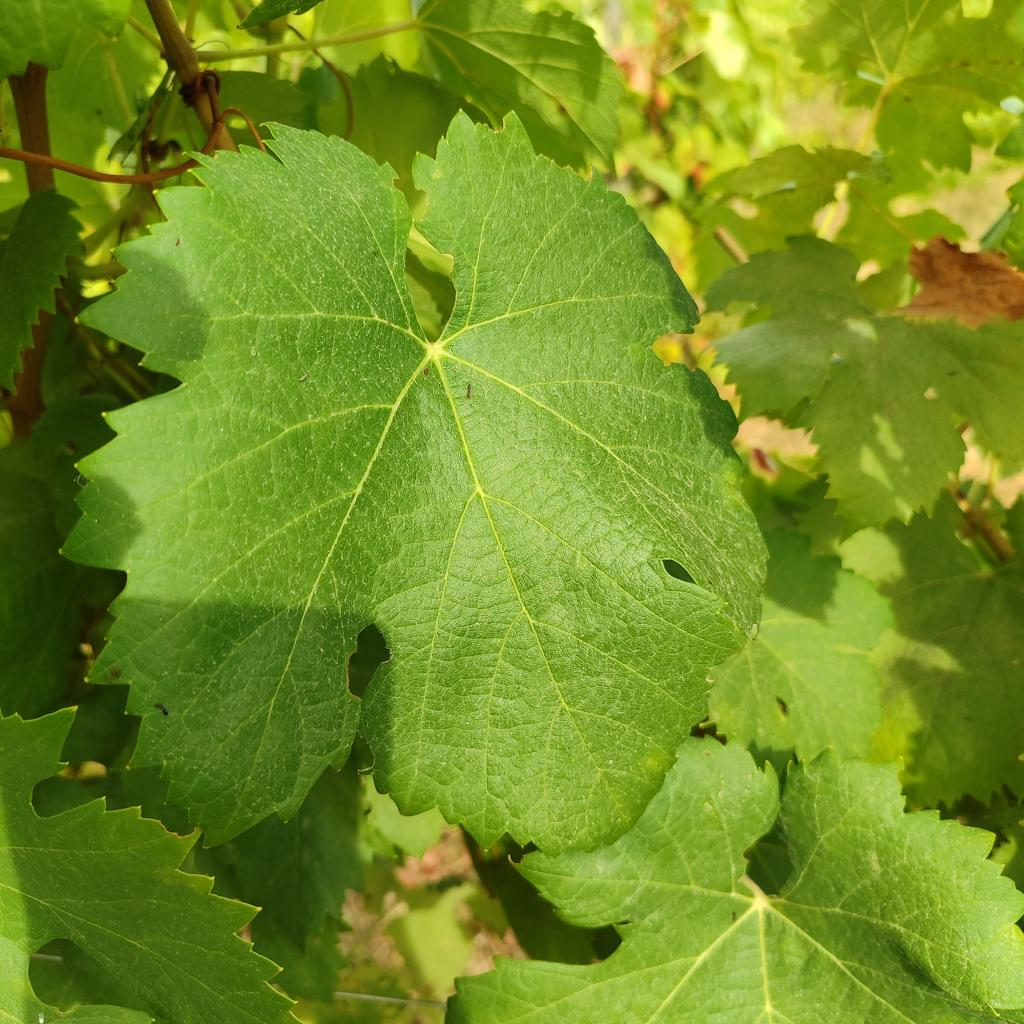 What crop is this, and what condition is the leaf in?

grapevine, healthy
